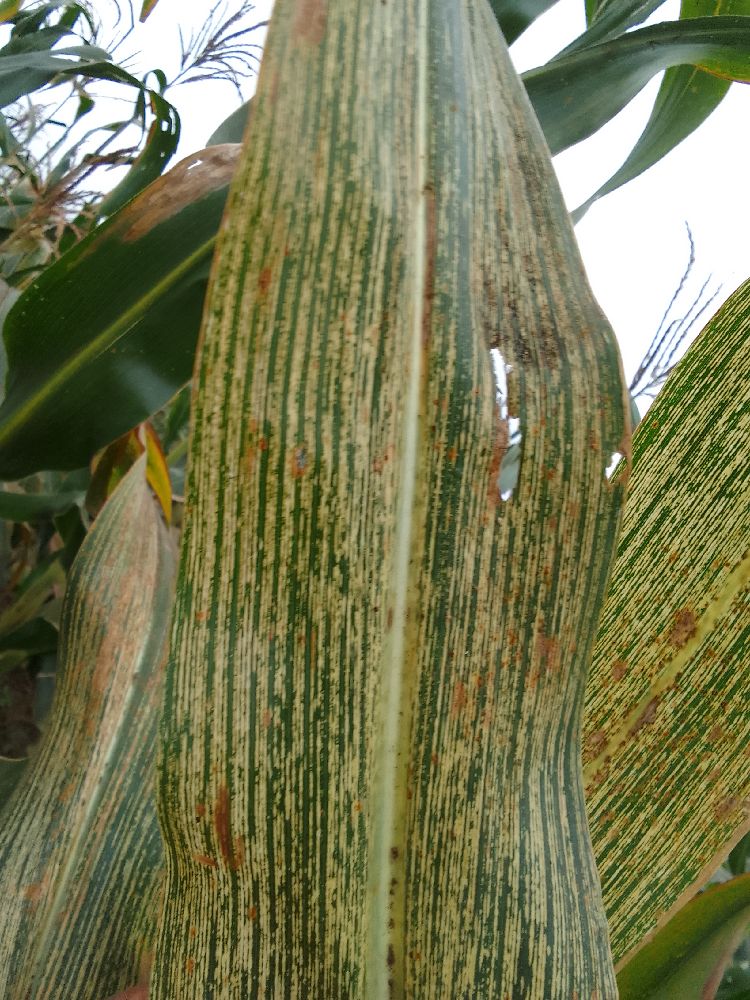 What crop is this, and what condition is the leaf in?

maize, maize streak virus
